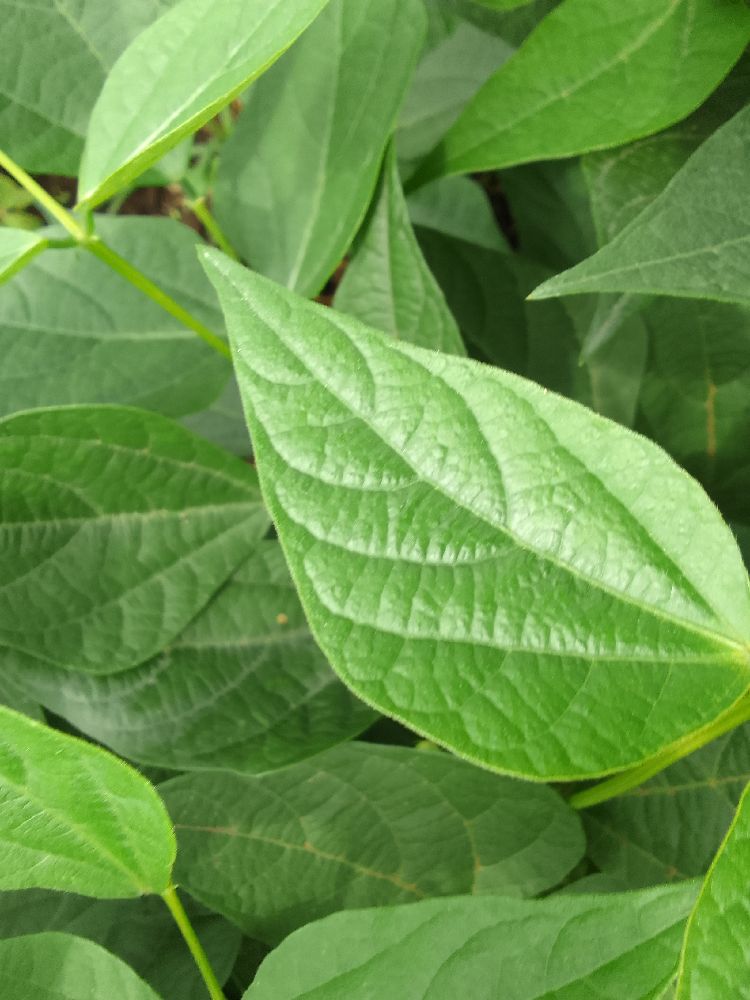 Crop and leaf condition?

common bean, healthy
